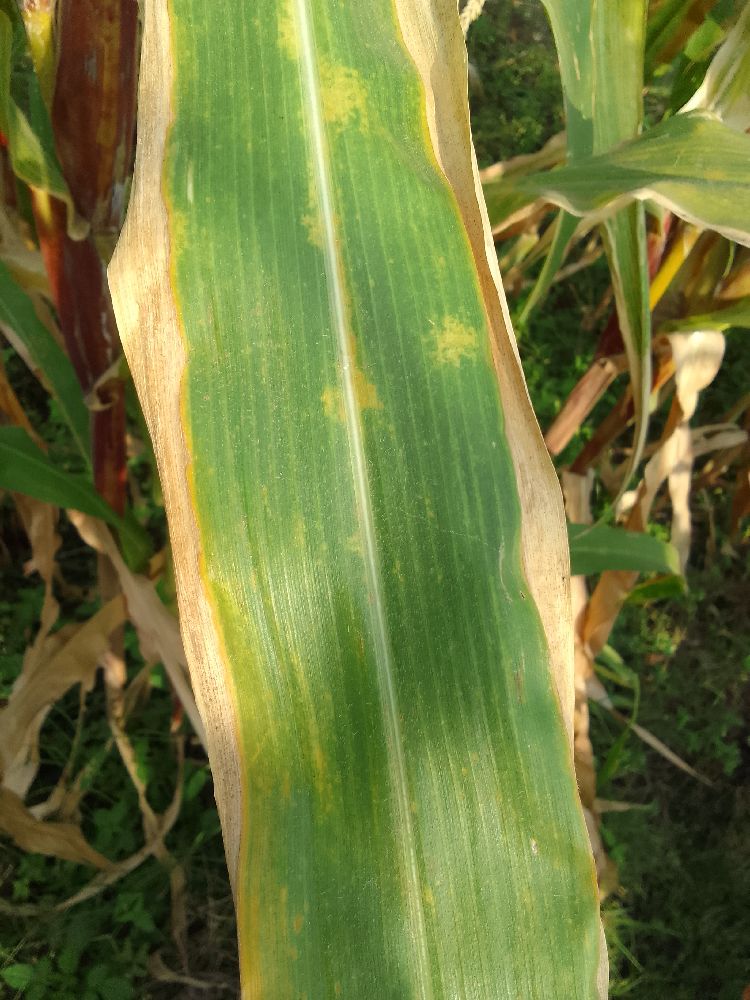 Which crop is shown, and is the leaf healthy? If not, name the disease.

maize, maize lethal necrosis
